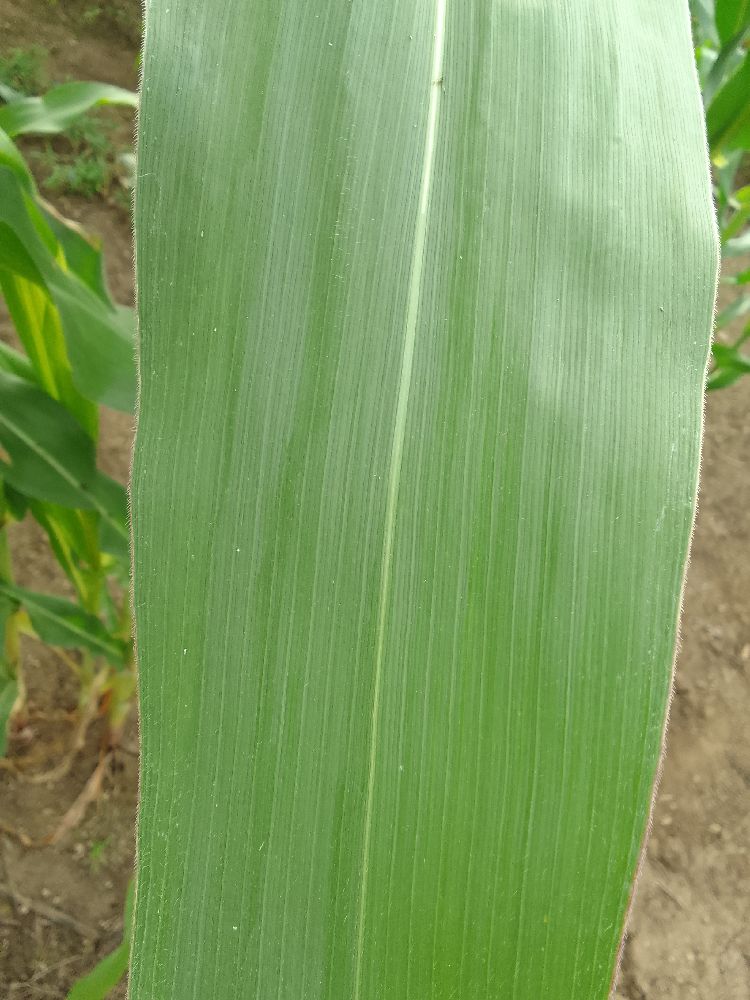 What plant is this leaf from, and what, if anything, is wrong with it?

maize, healthy
